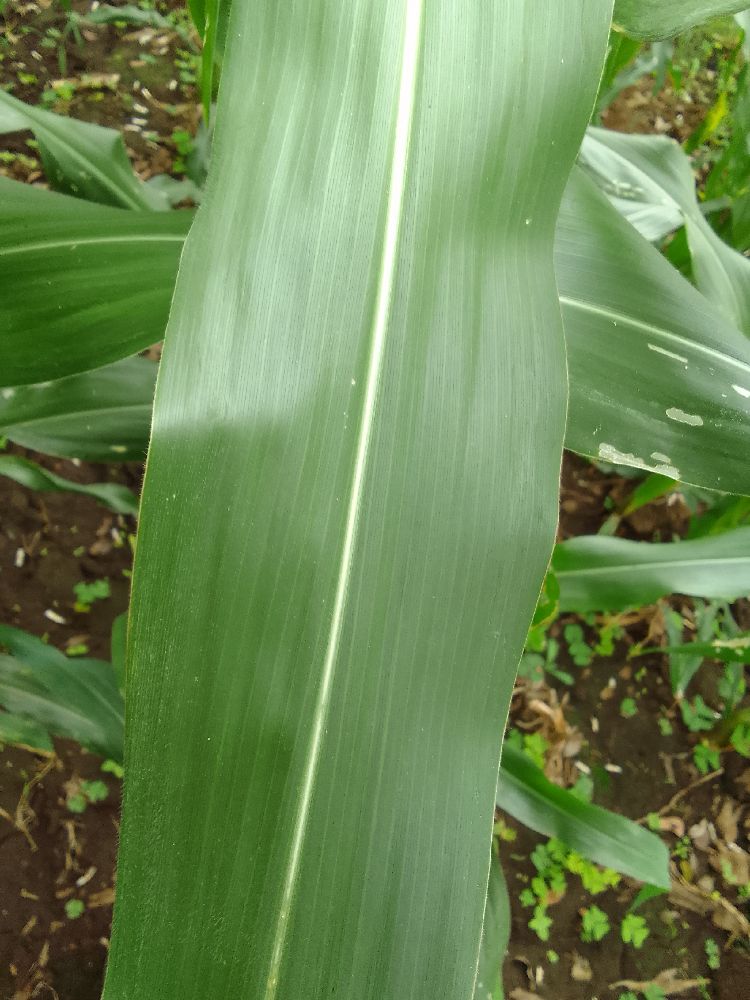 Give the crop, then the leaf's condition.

maize, healthy
